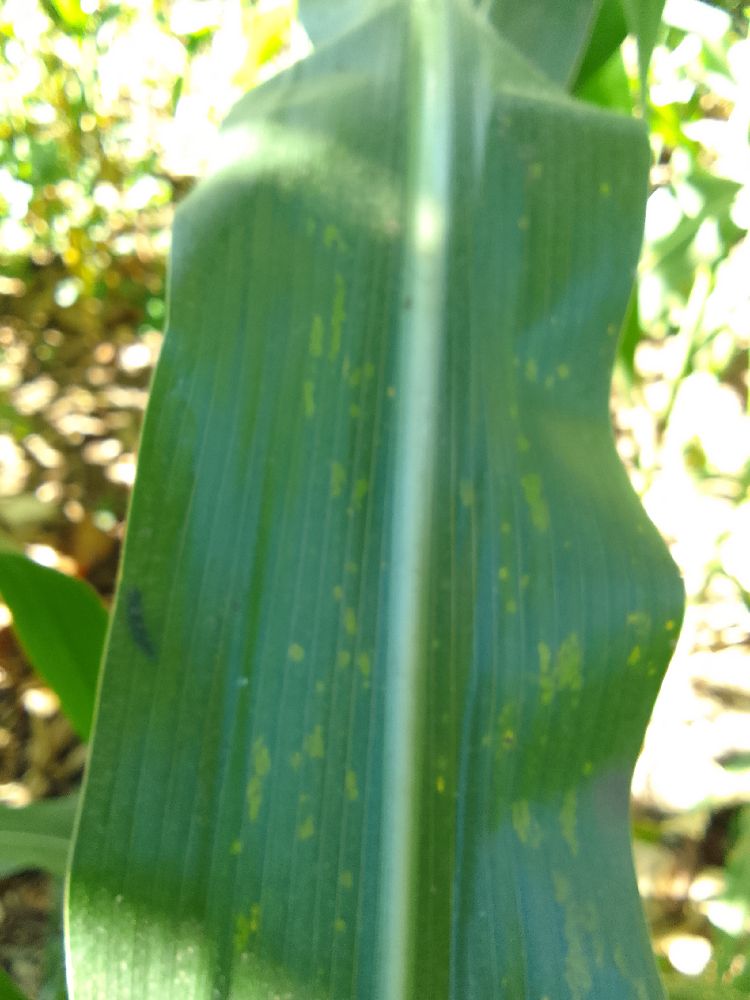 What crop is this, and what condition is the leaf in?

maize, healthy
